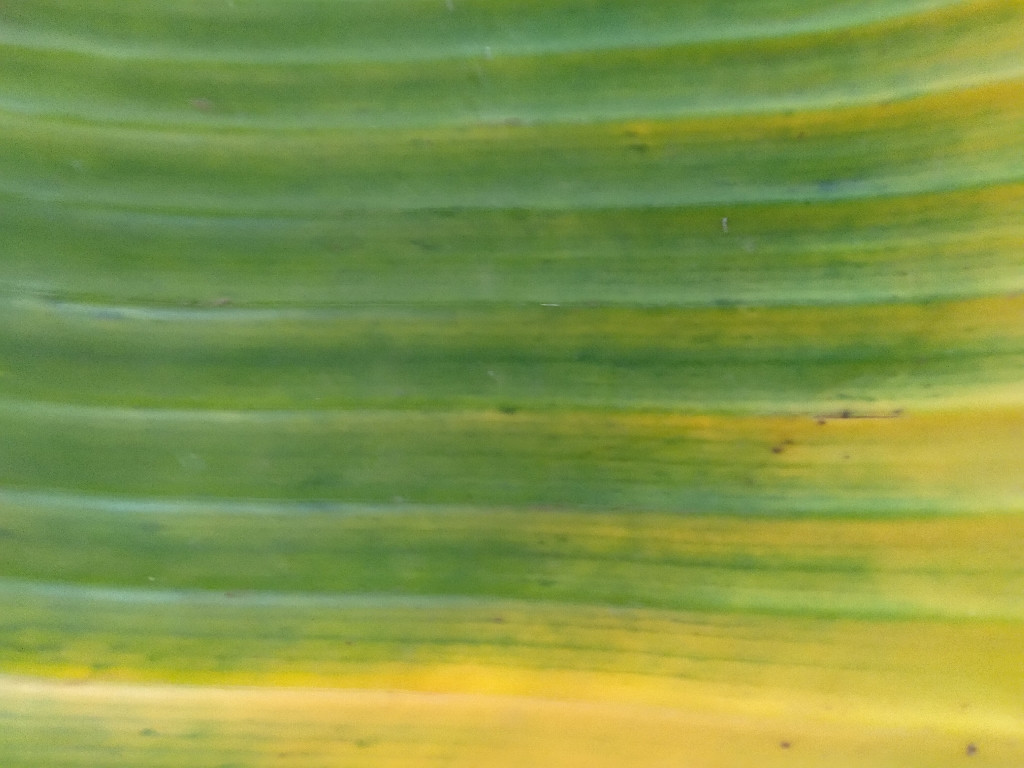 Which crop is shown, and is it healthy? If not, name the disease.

banana, fusarium wilt race 1
